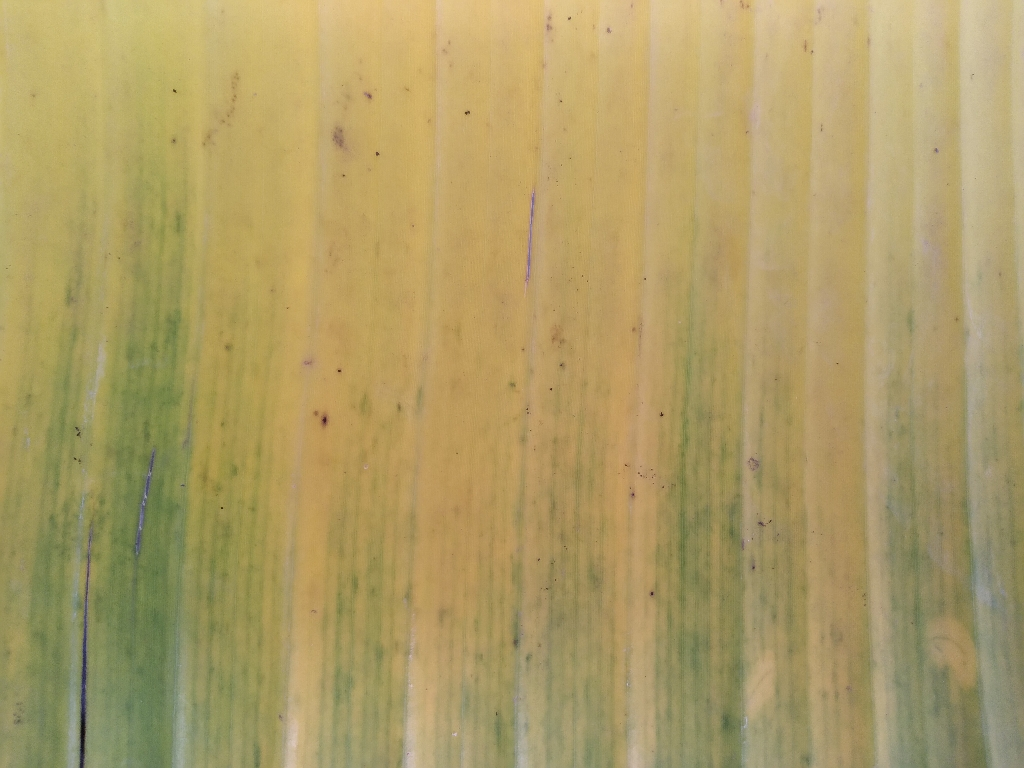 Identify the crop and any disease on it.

banana, fusarium wilt race 1
